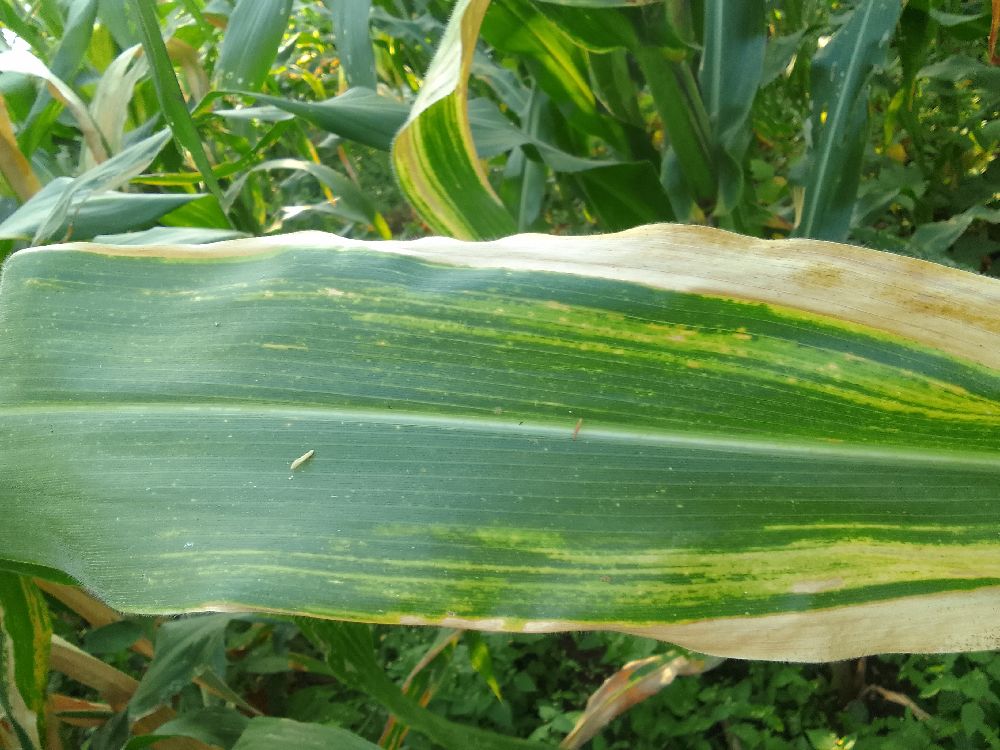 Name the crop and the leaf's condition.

maize, maize lethal necrosis
